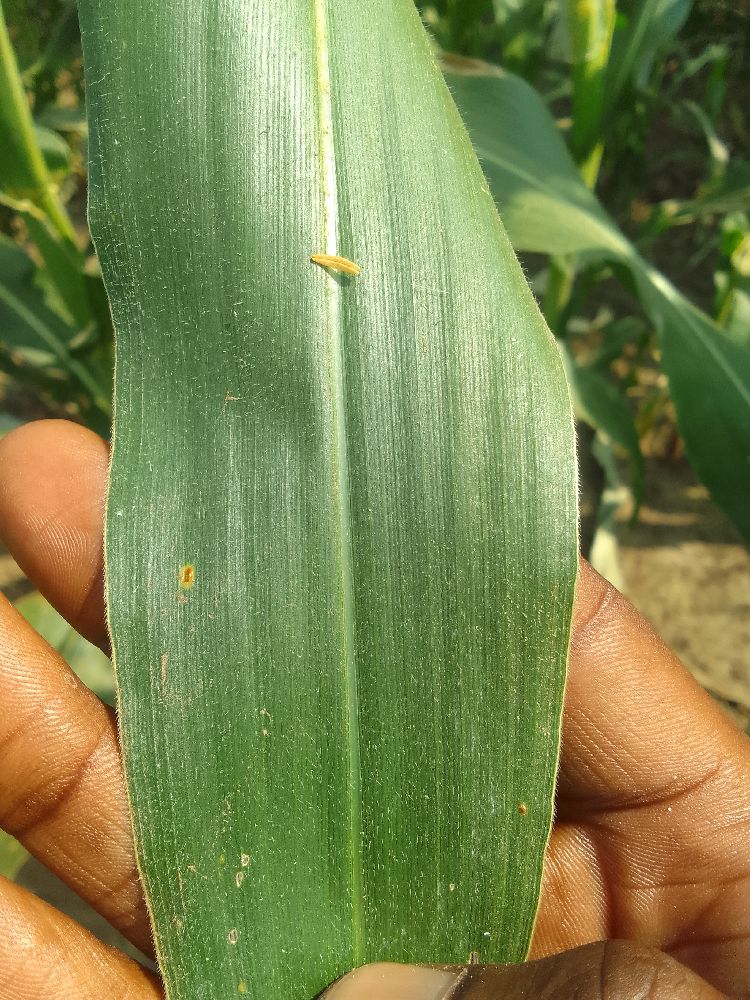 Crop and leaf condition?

maize, healthy
